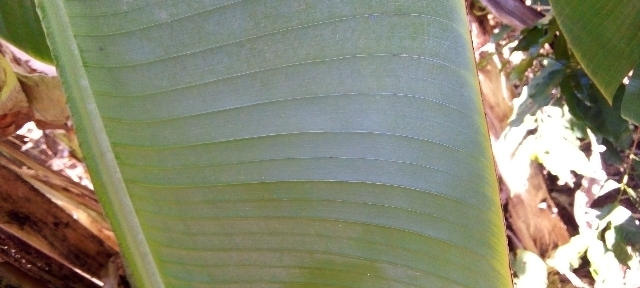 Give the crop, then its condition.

banana, healthy
